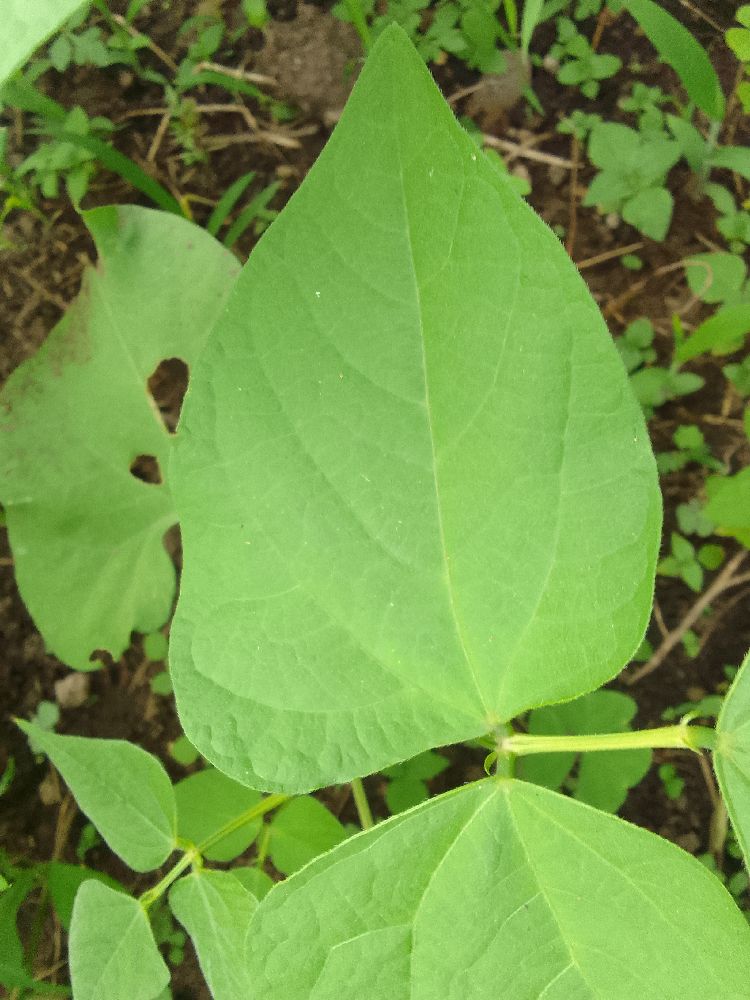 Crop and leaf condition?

common bean, healthy
